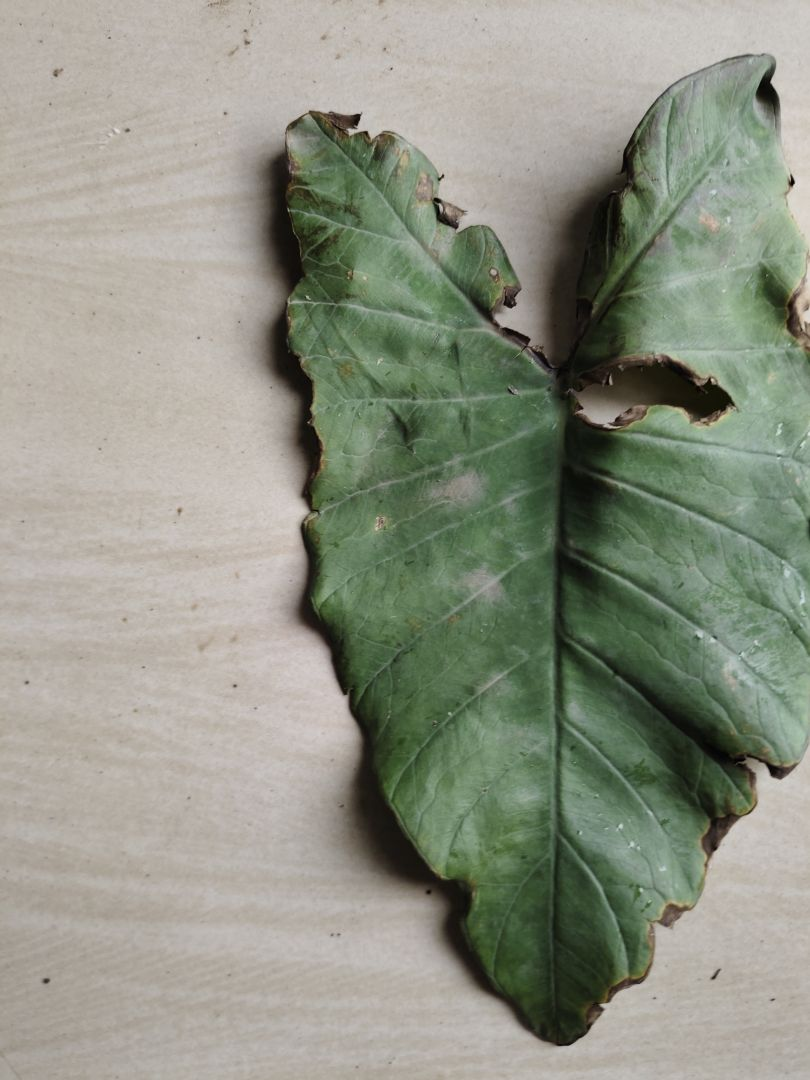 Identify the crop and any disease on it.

taro, leaf blight
